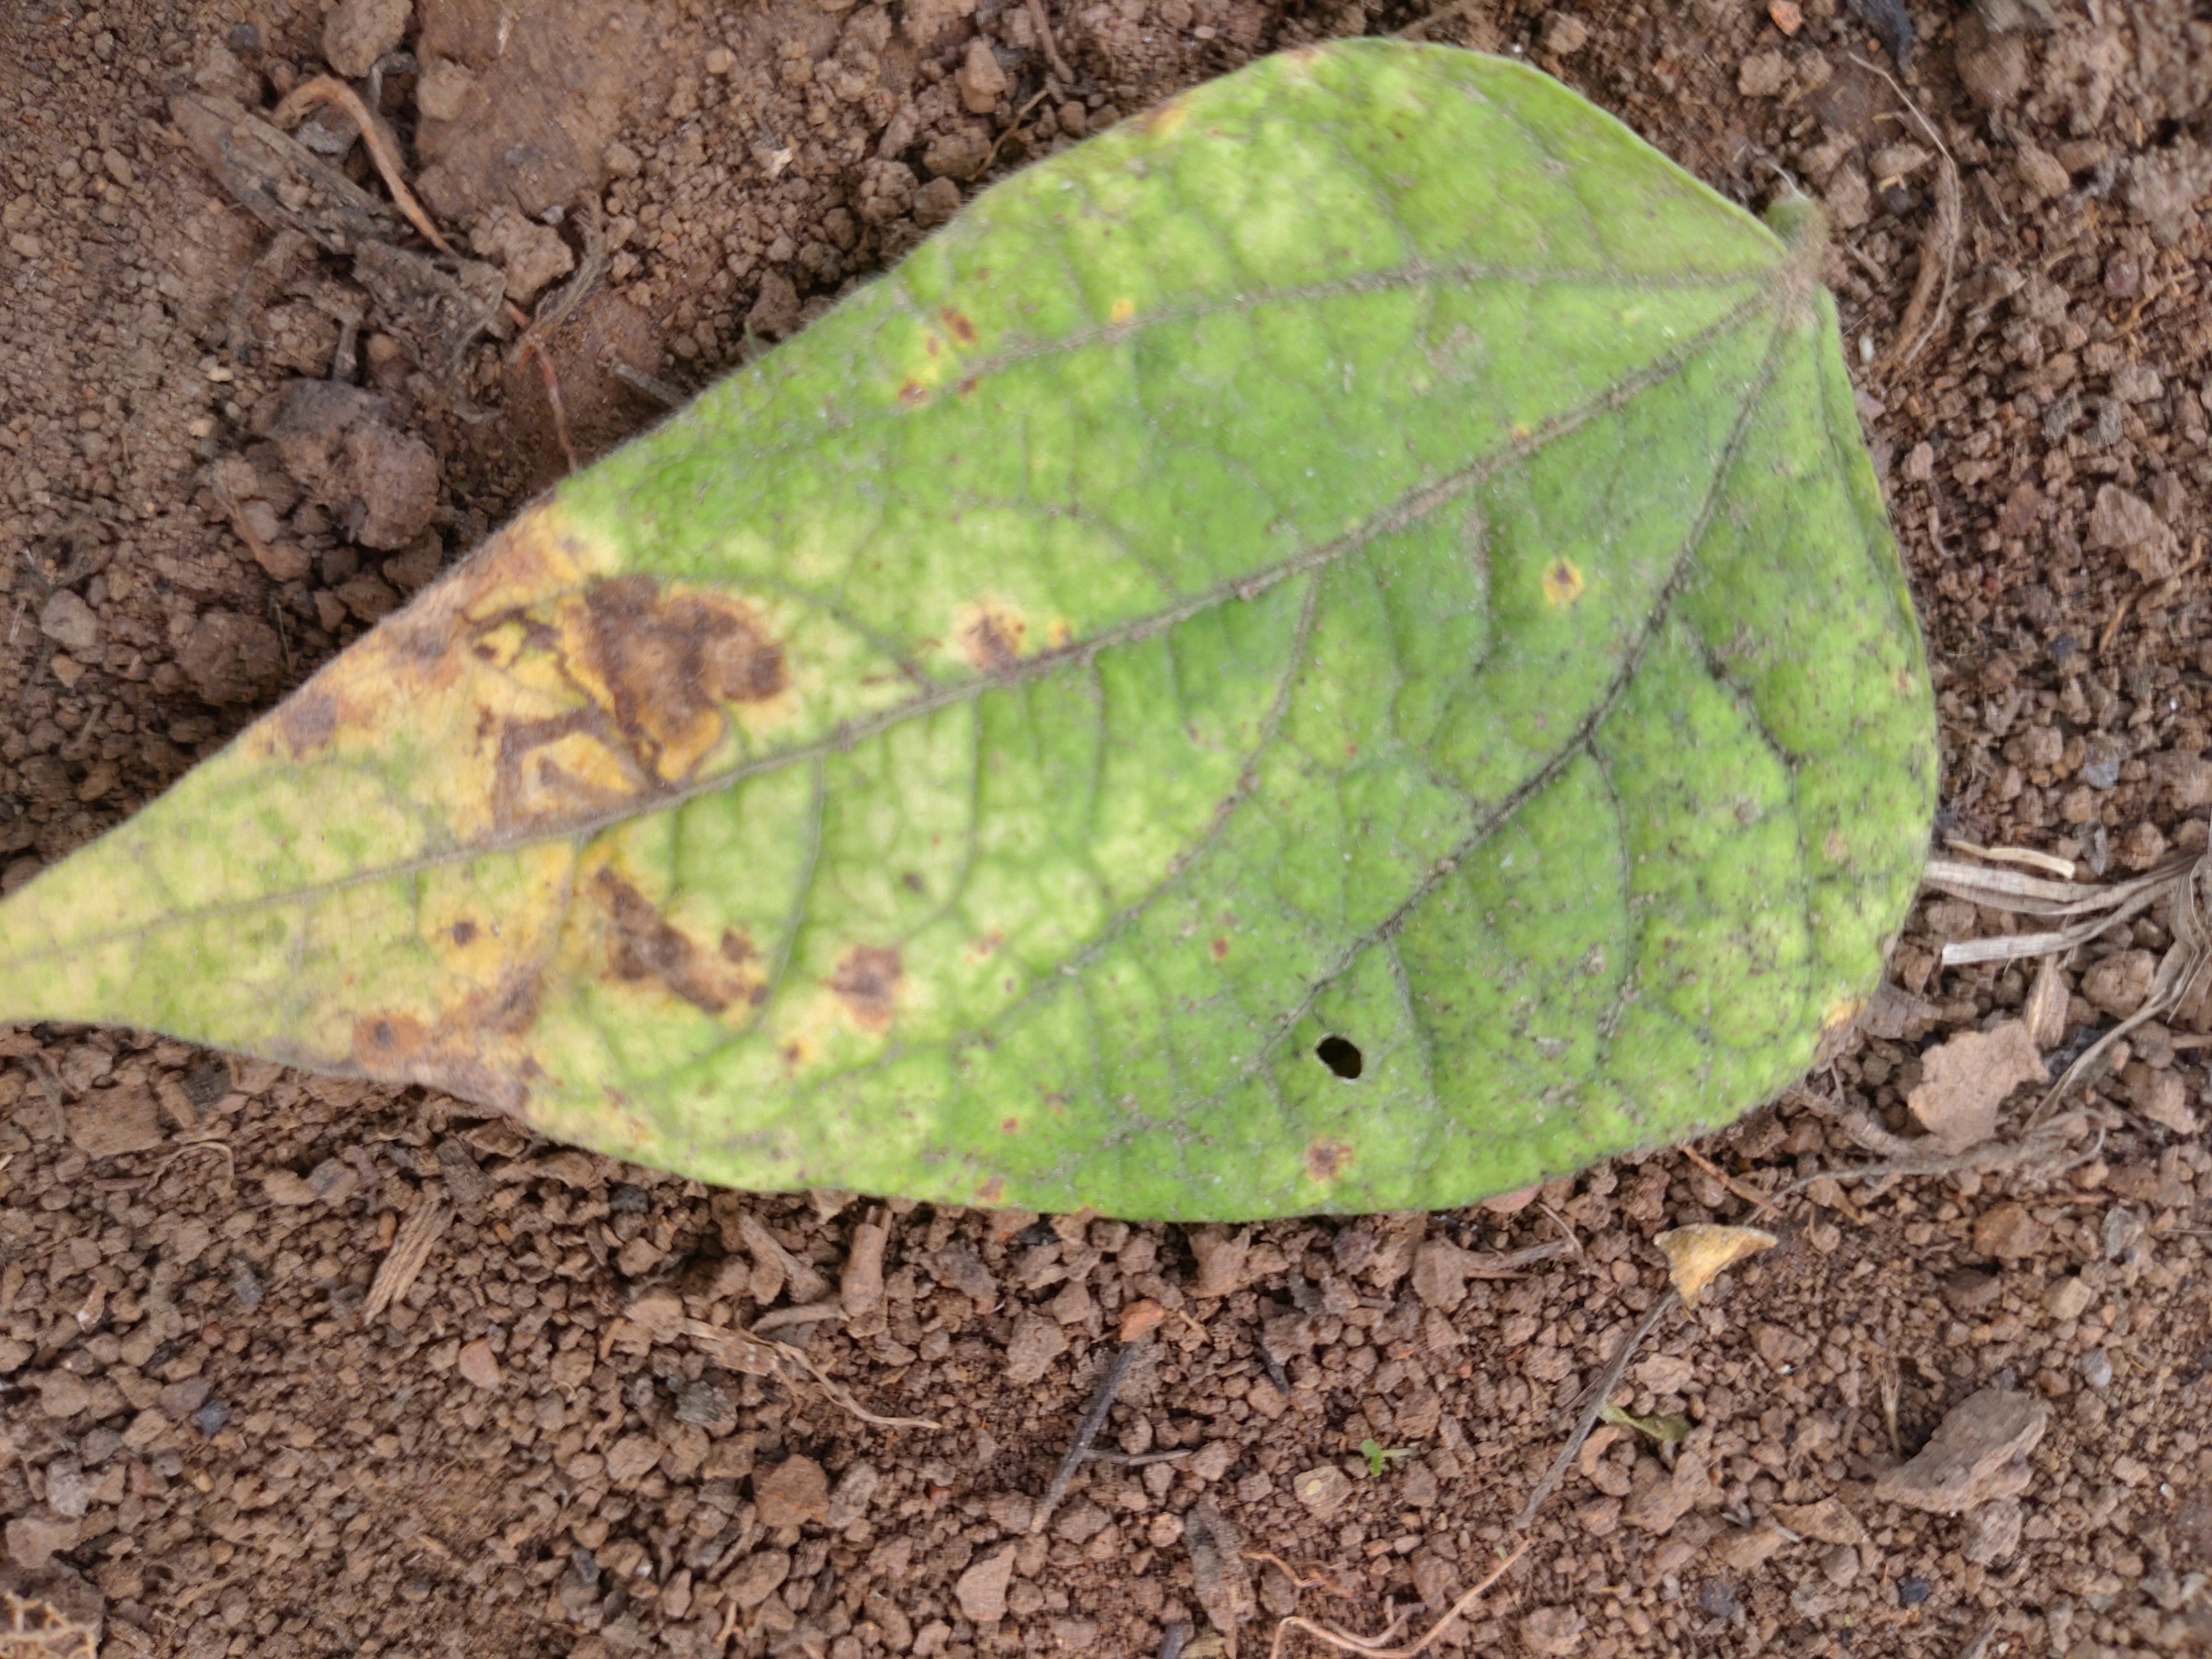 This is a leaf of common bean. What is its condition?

anthracnose
